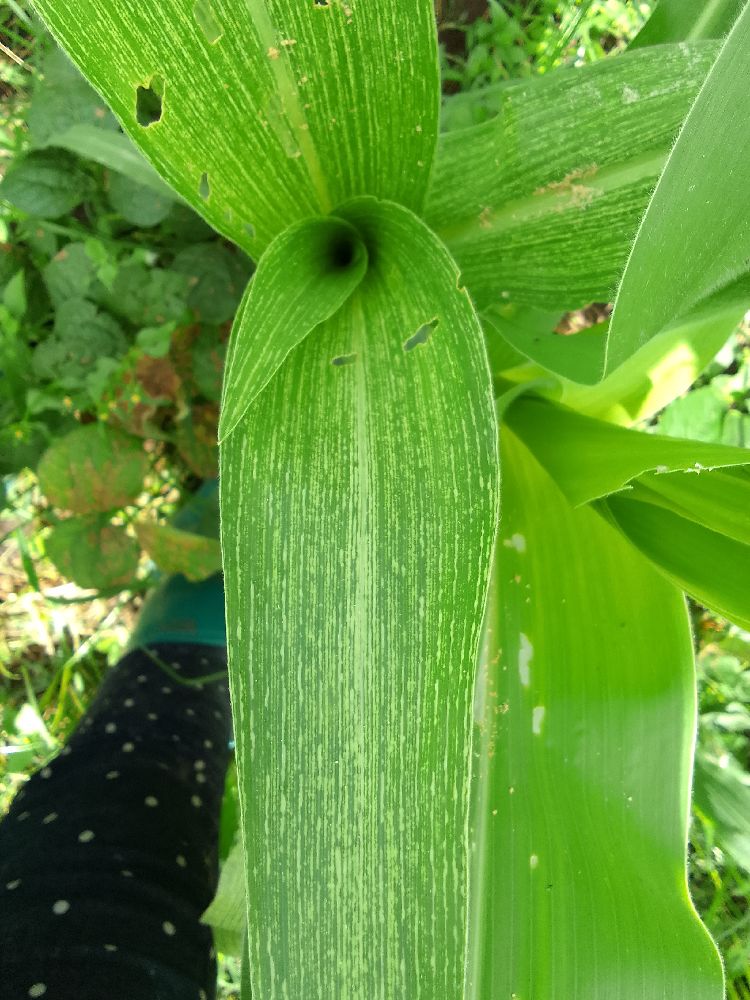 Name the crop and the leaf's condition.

maize, maize streak virus
